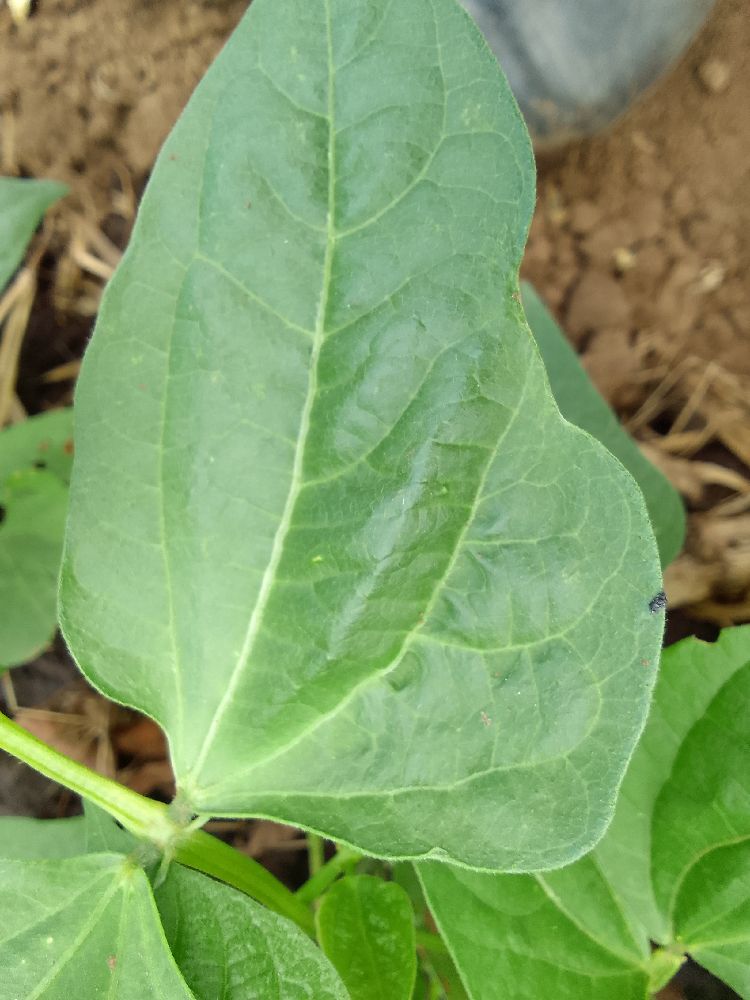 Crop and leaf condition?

common bean, healthy
